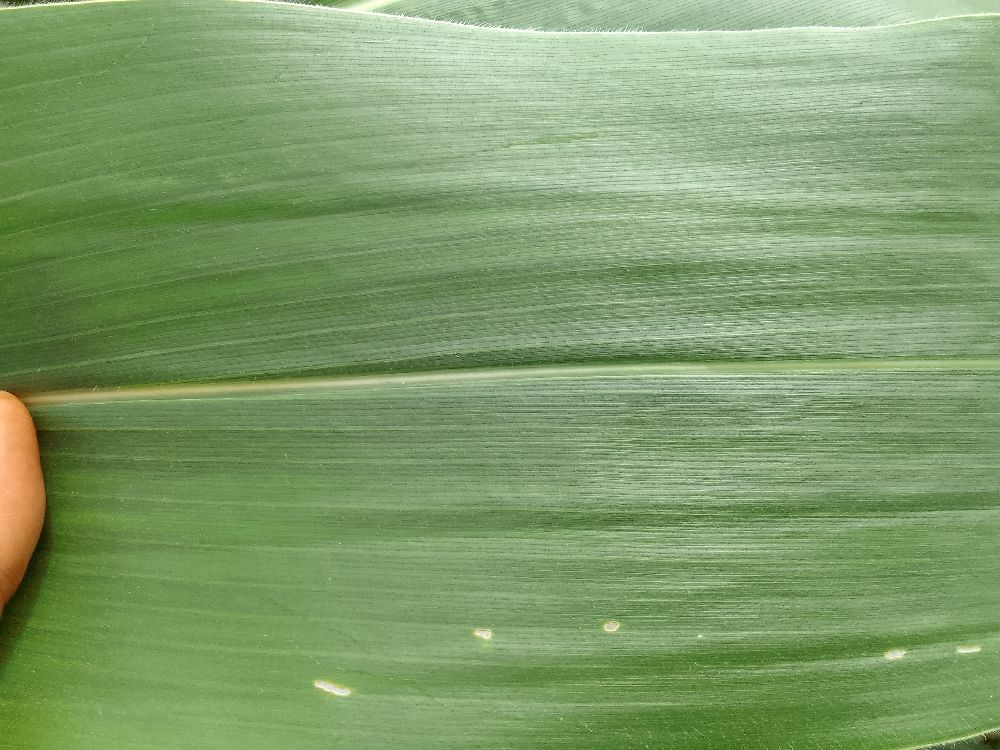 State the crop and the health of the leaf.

maize, healthy
